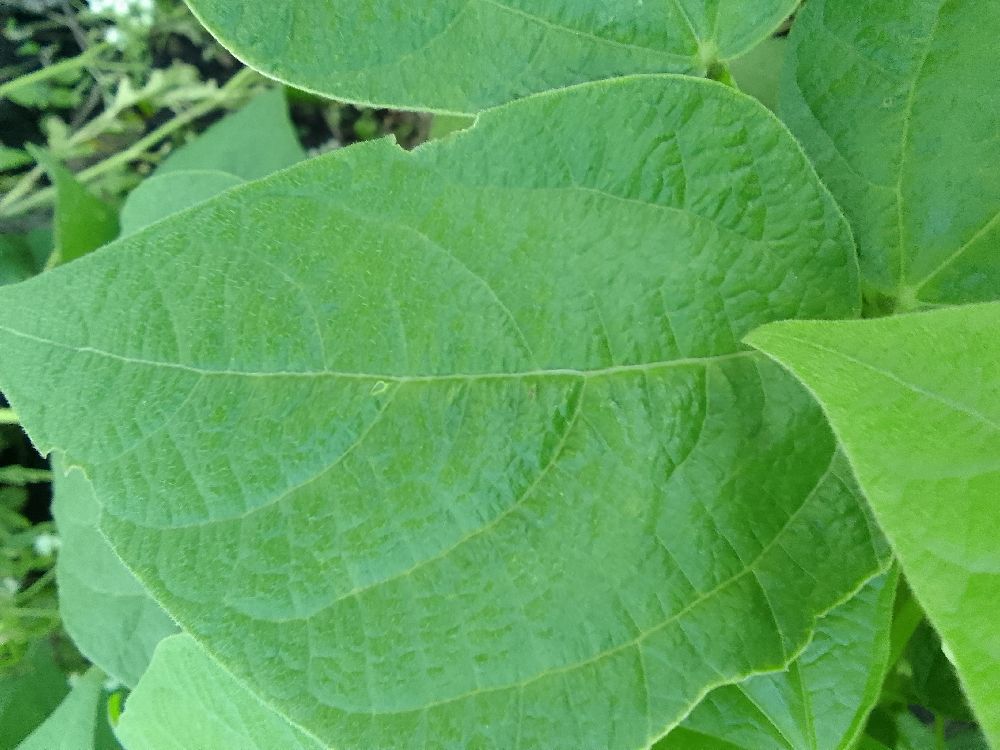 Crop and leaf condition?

common bean, healthy
